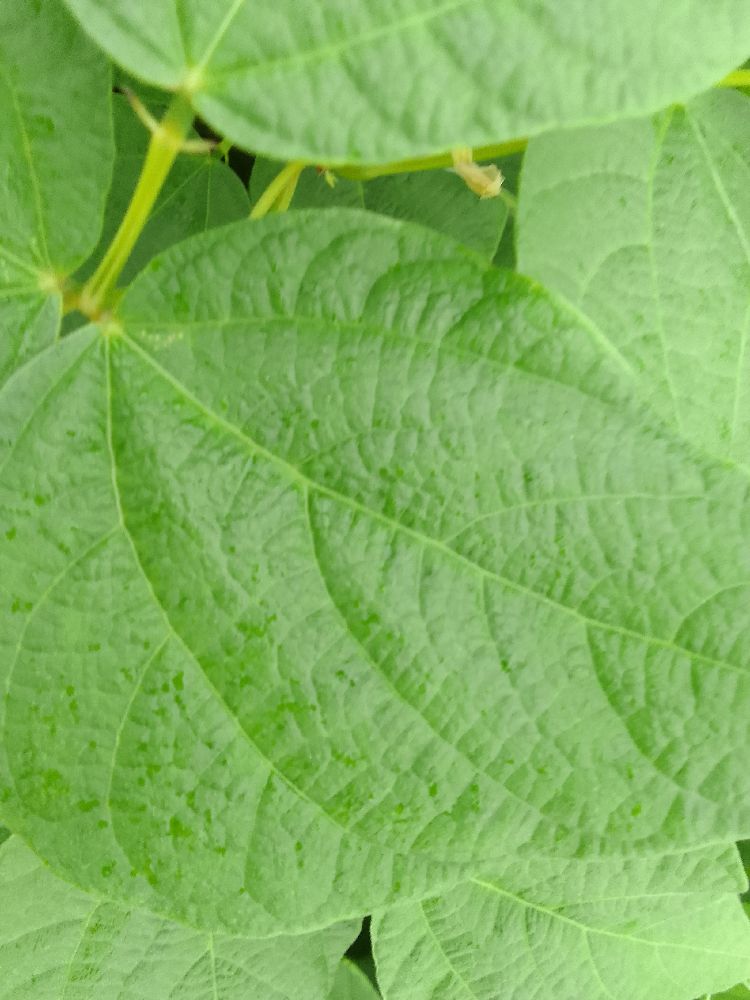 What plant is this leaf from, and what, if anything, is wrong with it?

common bean, healthy
